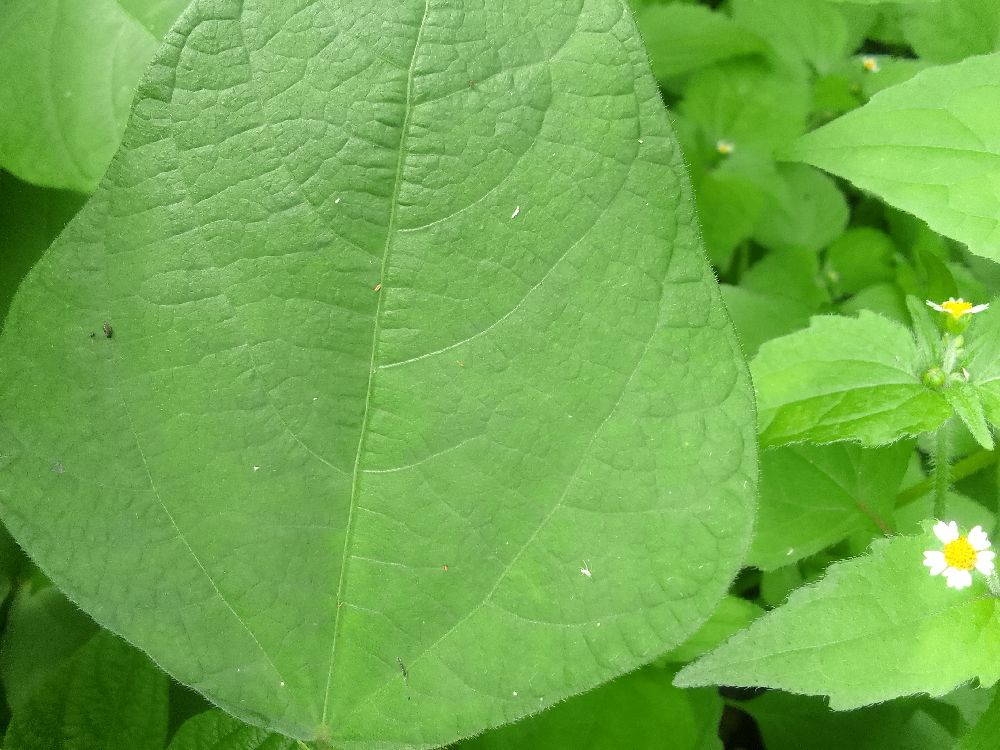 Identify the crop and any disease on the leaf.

common bean, healthy
